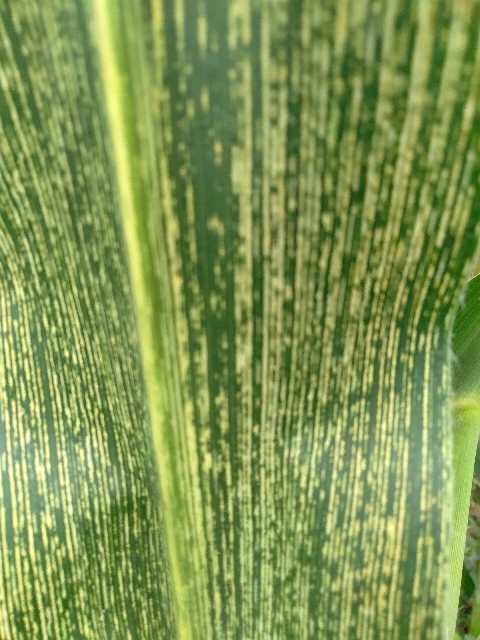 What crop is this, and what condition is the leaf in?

maize, maize streak virus
